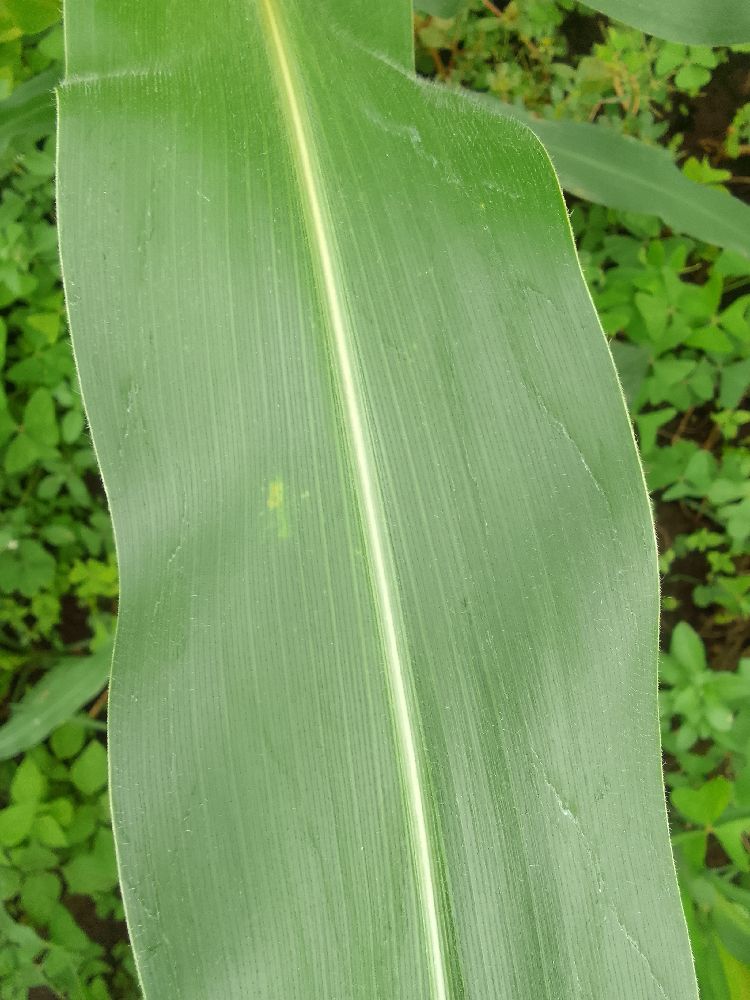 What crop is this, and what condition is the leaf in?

maize, healthy
